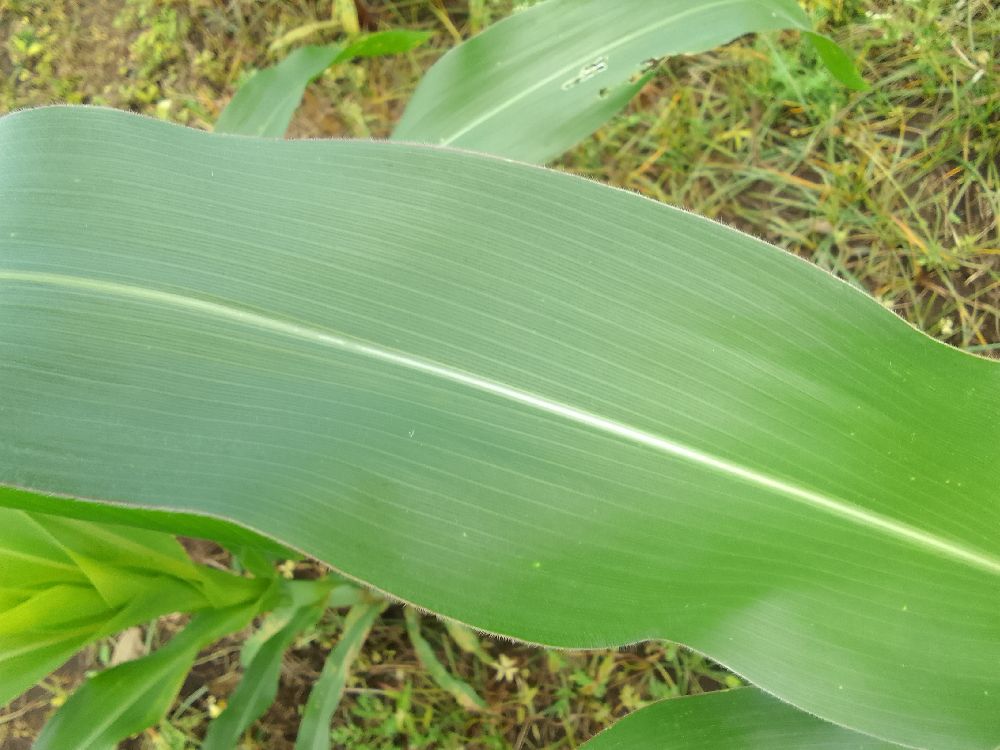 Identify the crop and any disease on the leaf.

maize, healthy
